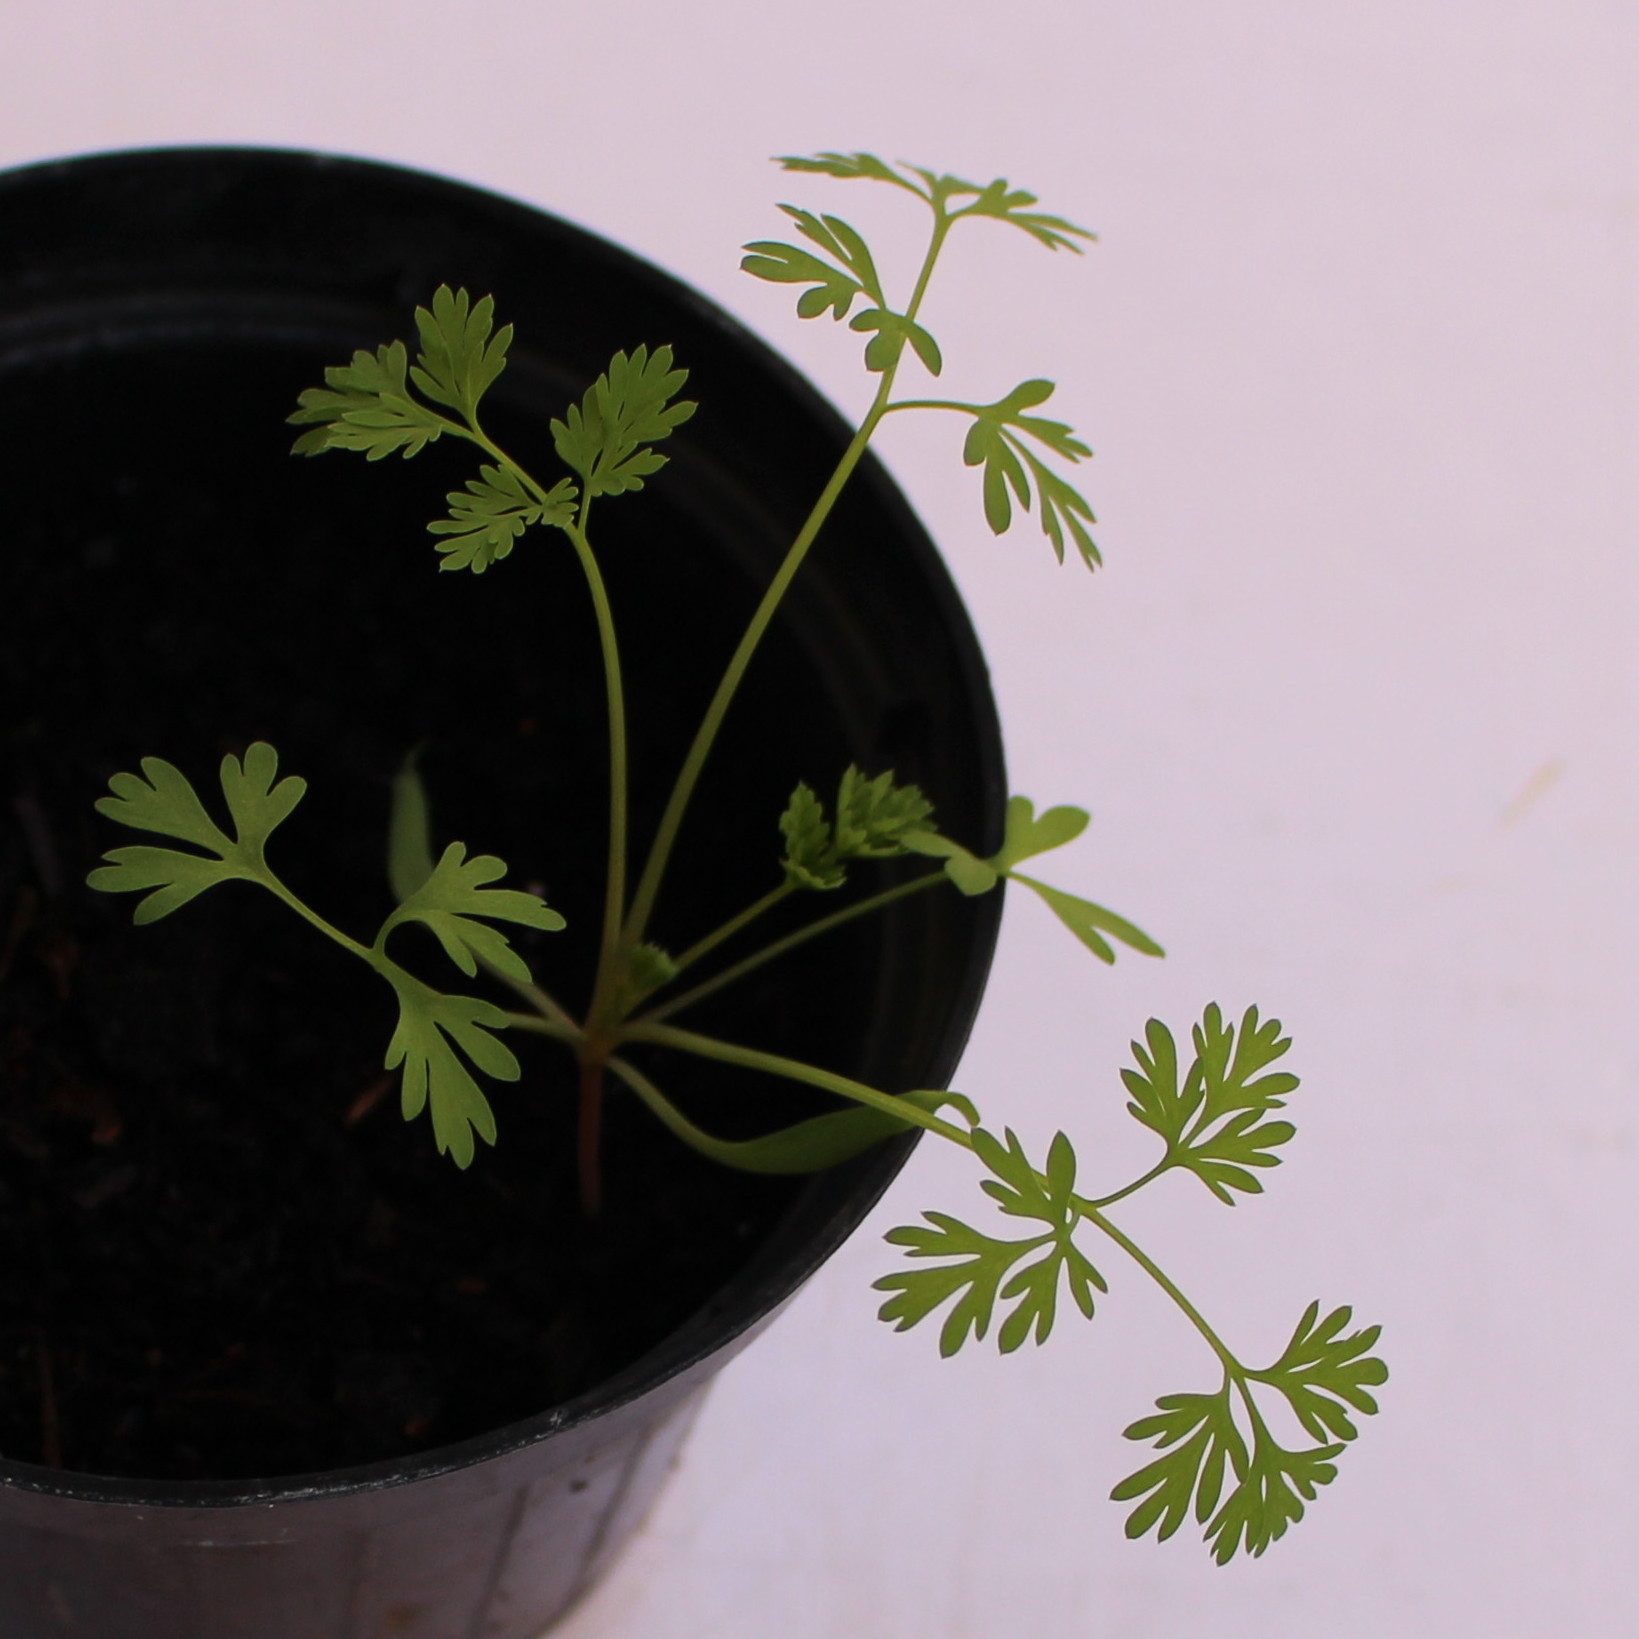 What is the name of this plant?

Fumaria officinalis
